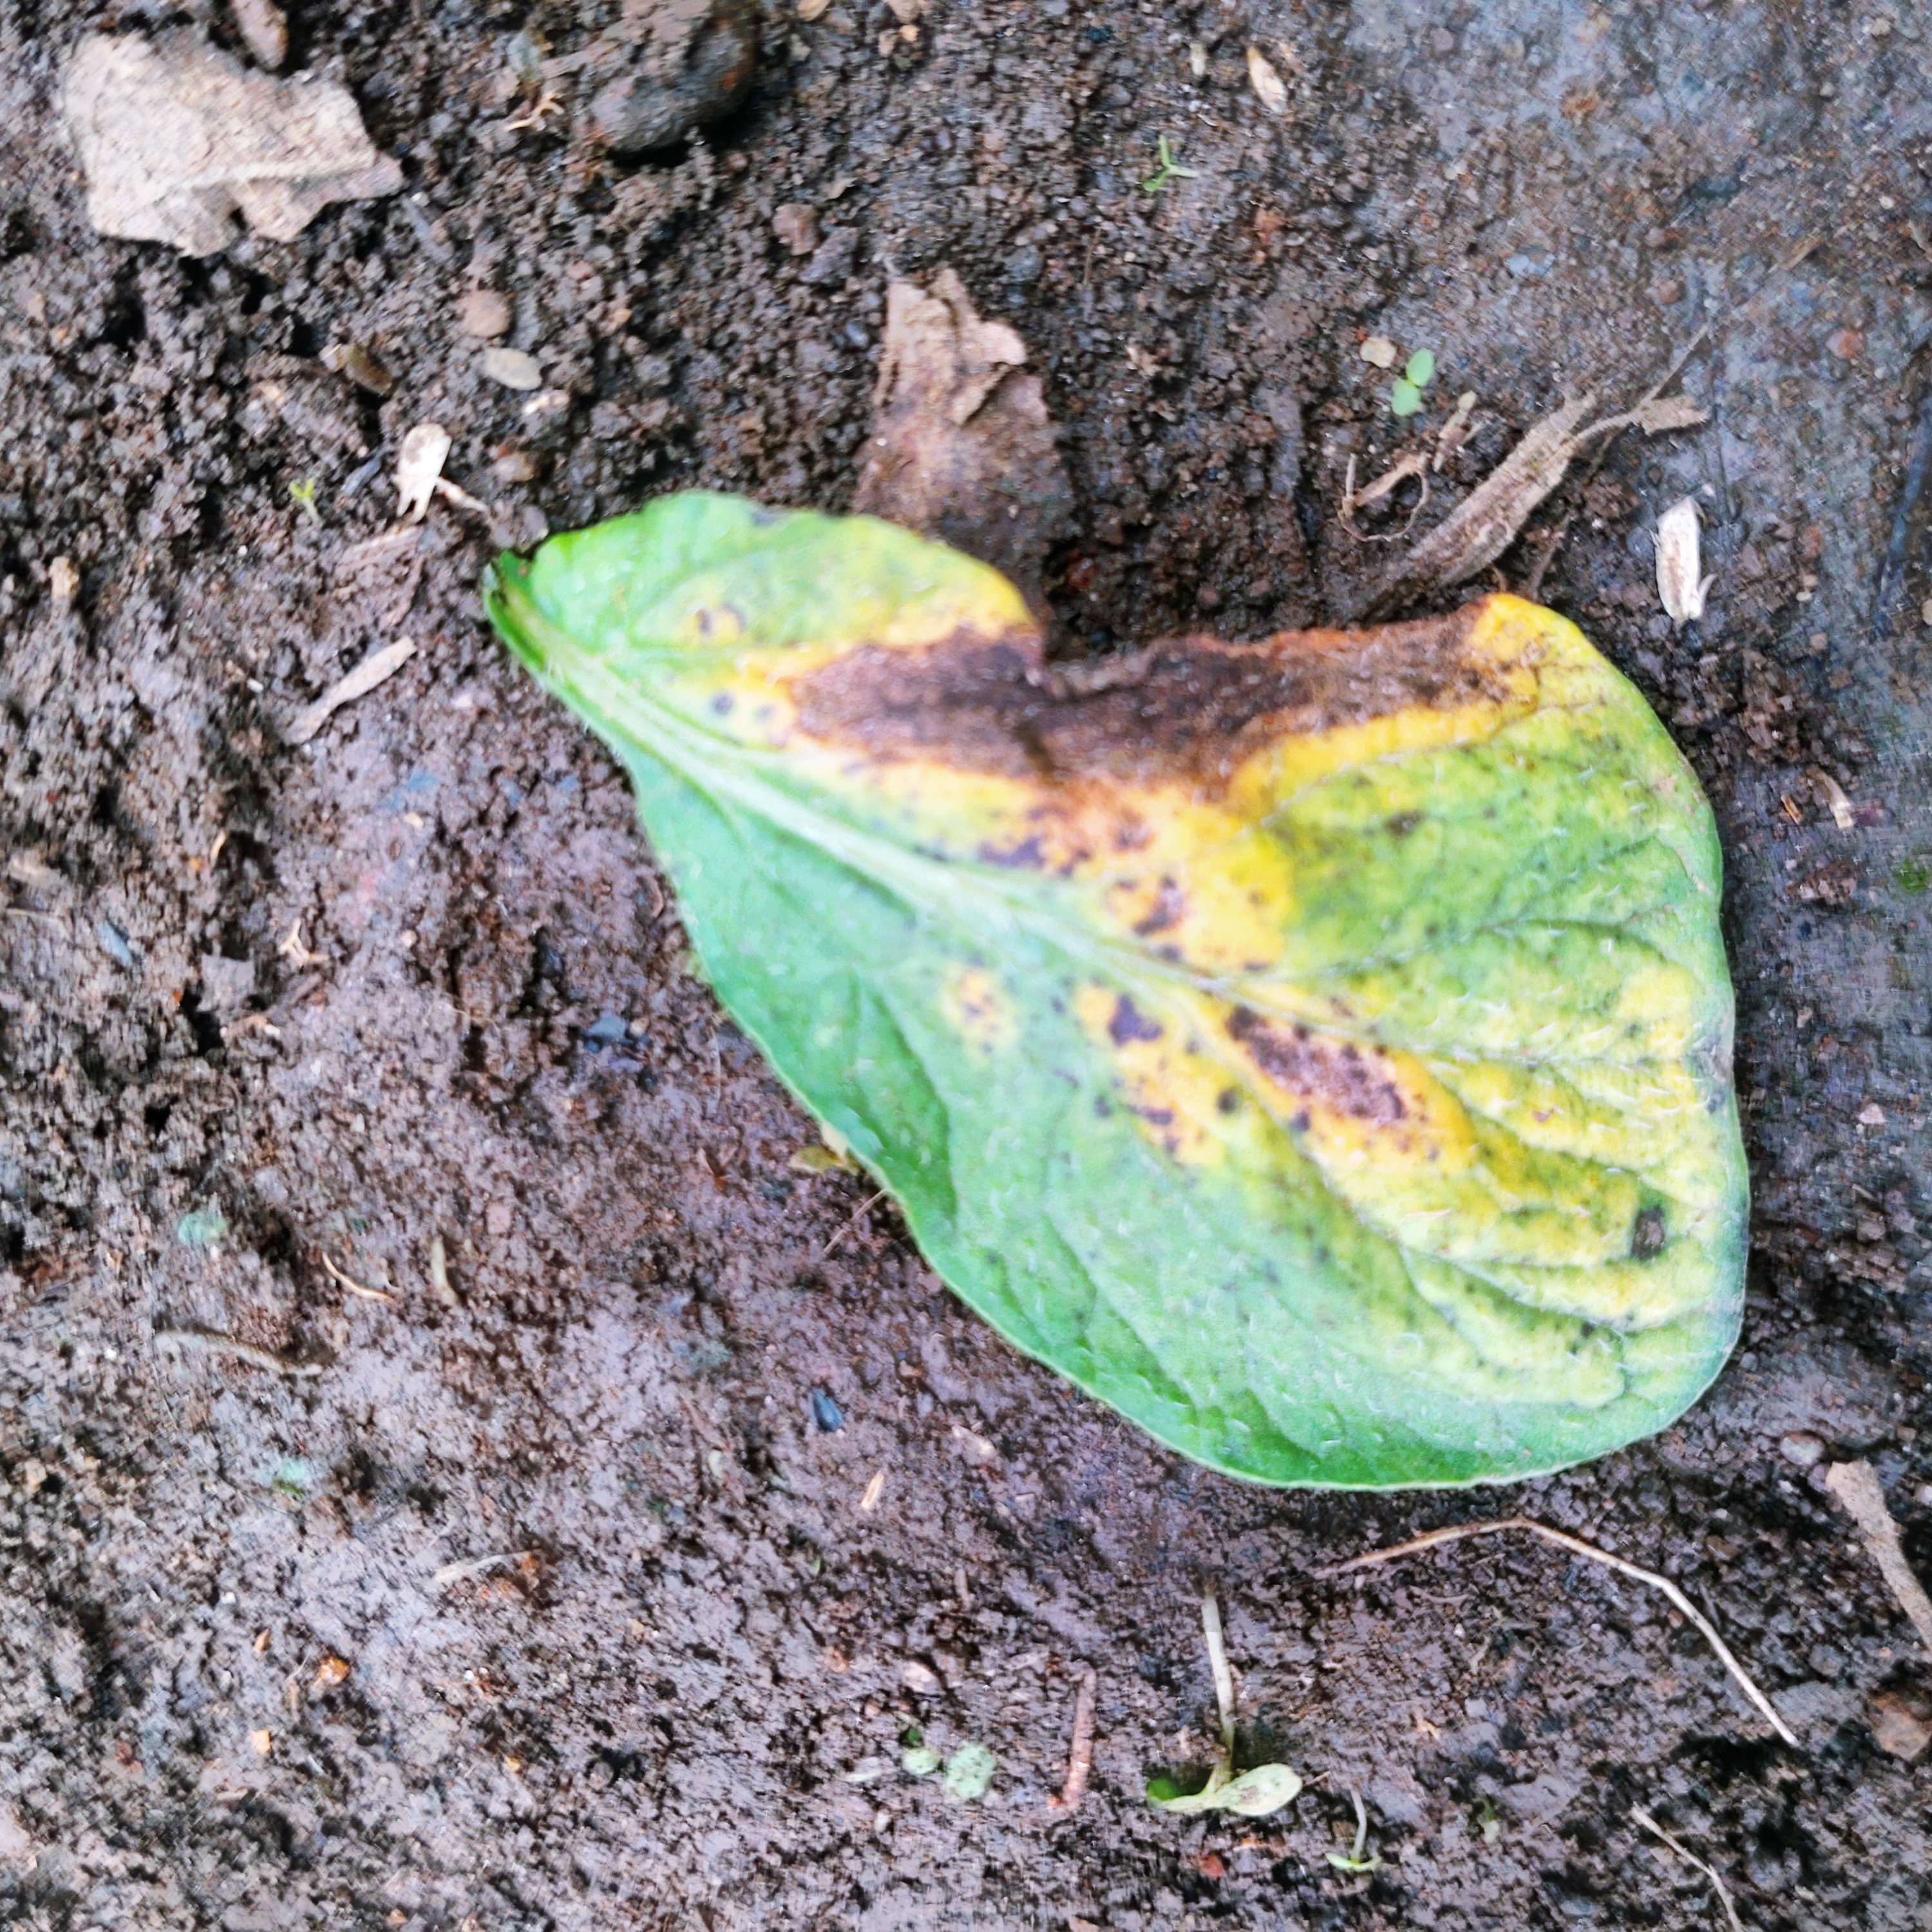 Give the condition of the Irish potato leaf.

late blight
